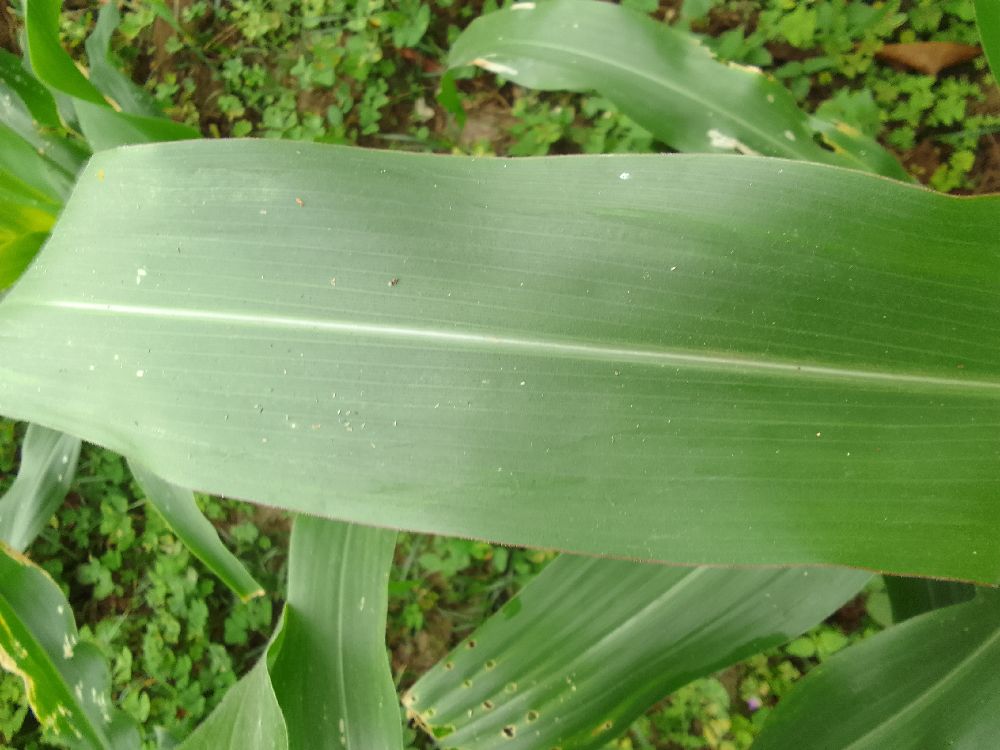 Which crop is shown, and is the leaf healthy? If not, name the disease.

maize, healthy
